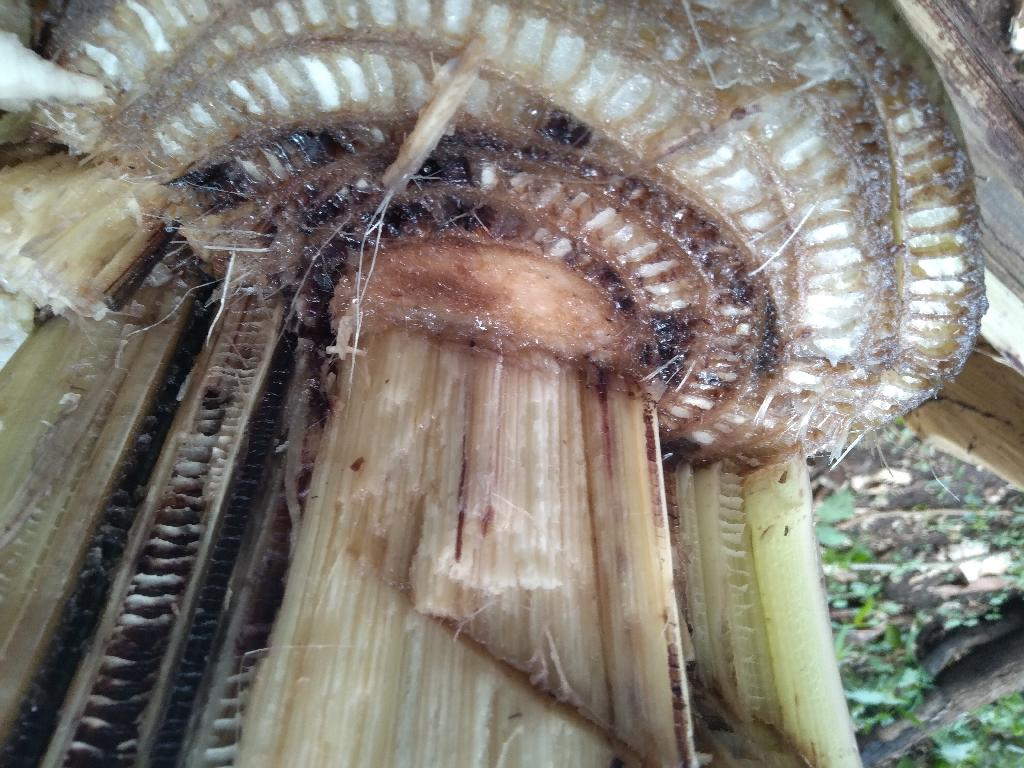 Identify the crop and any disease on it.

banana, fusarium wilt race 1
